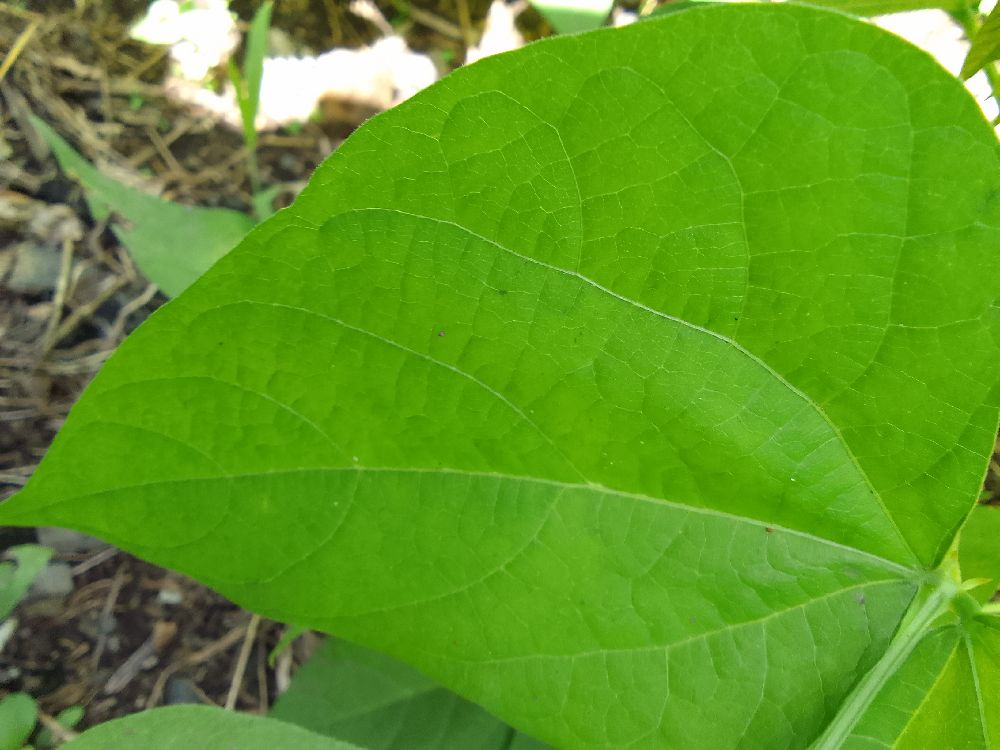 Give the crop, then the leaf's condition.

common bean, healthy
